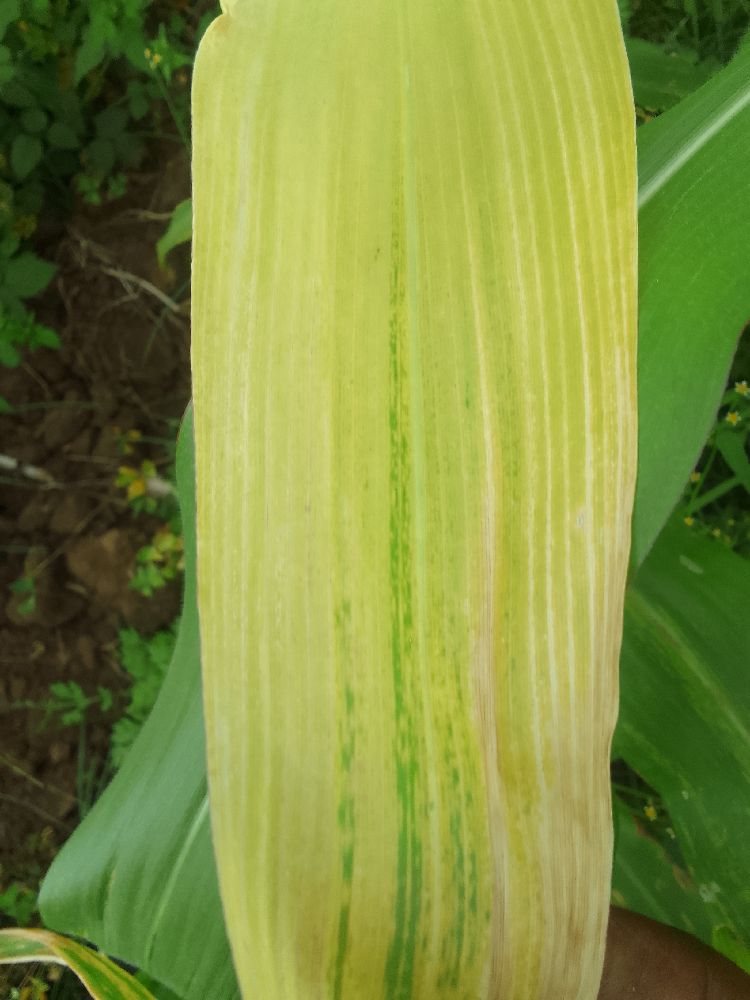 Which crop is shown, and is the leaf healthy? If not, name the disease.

maize, maize lethal necrosis
